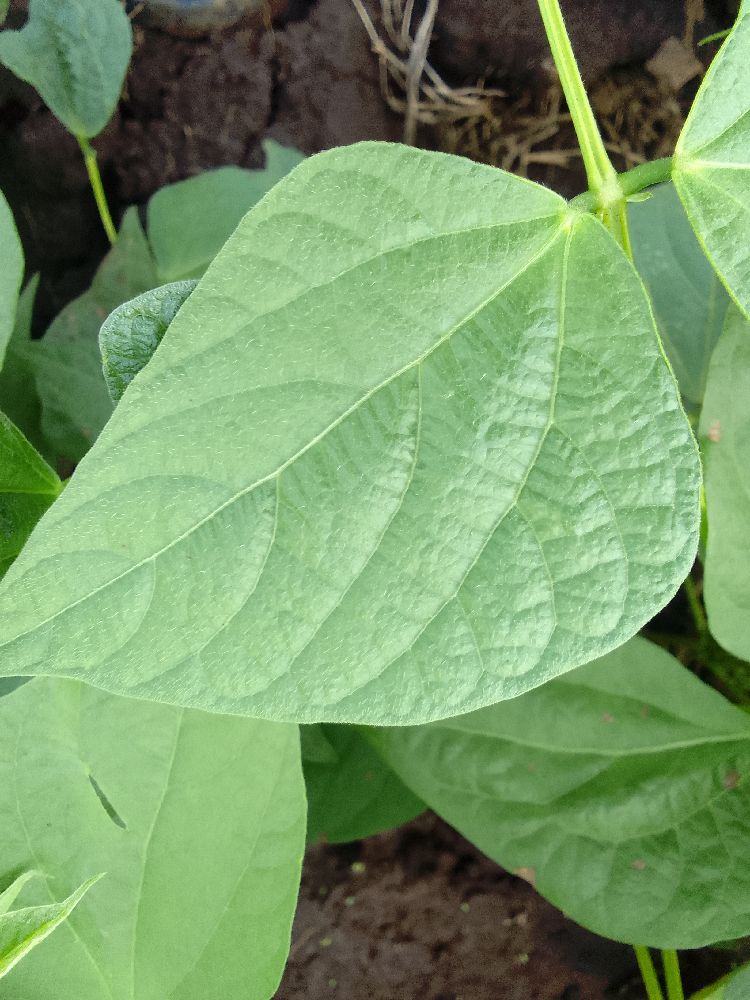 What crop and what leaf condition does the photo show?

common bean, healthy
